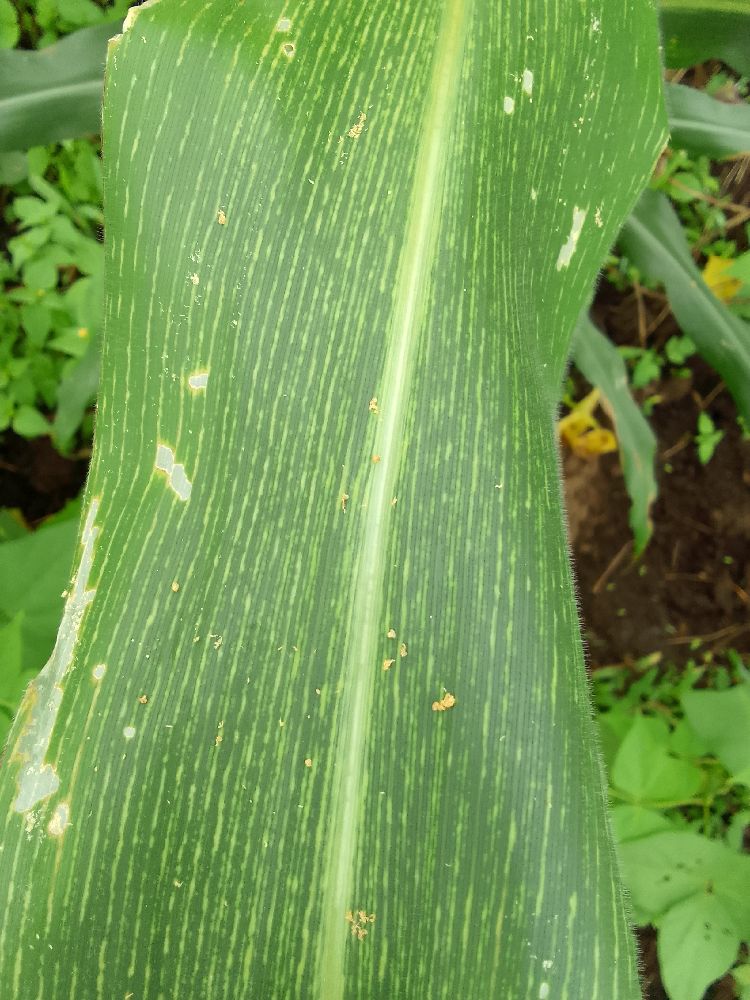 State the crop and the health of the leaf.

maize, maize streak virus
